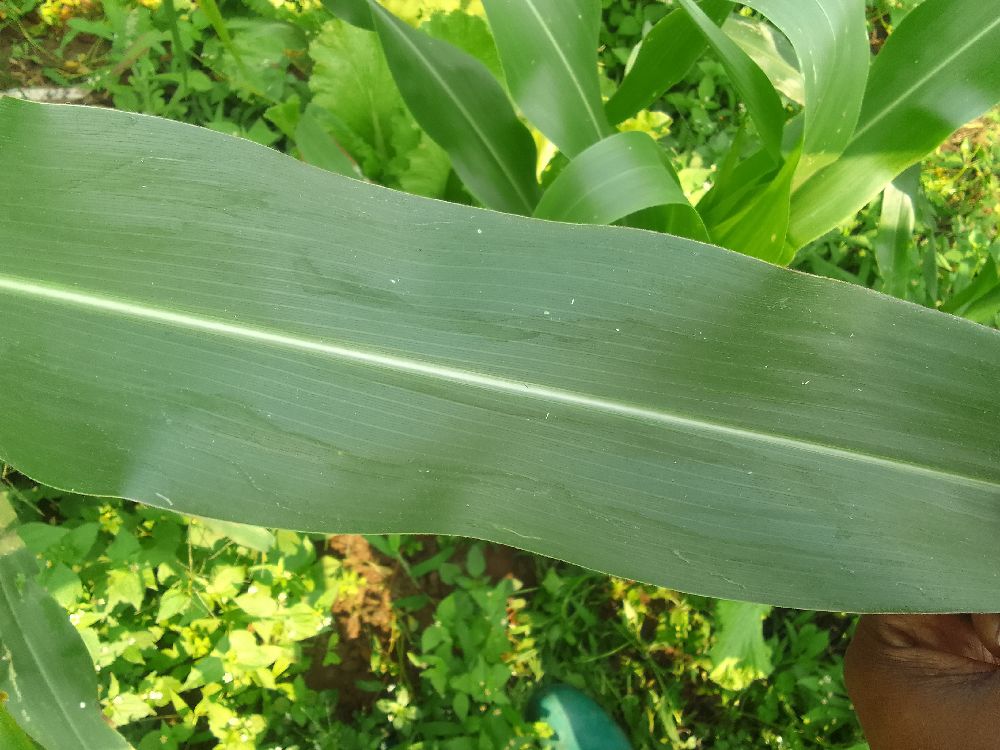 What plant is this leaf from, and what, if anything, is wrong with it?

maize, healthy
